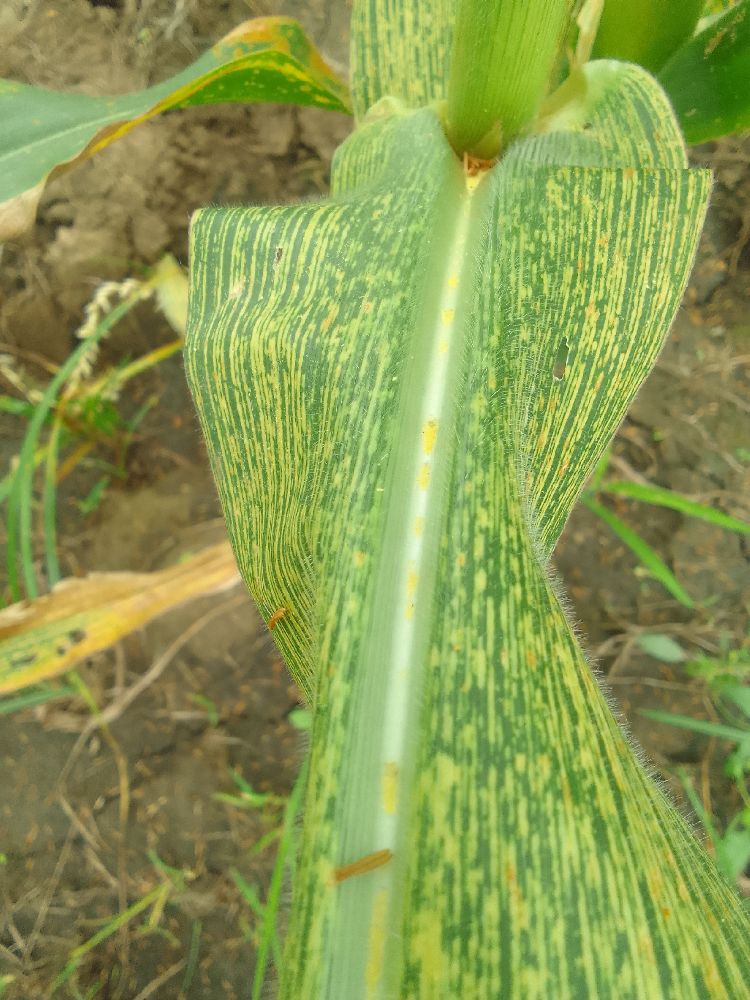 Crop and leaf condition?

maize, maize streak virus
